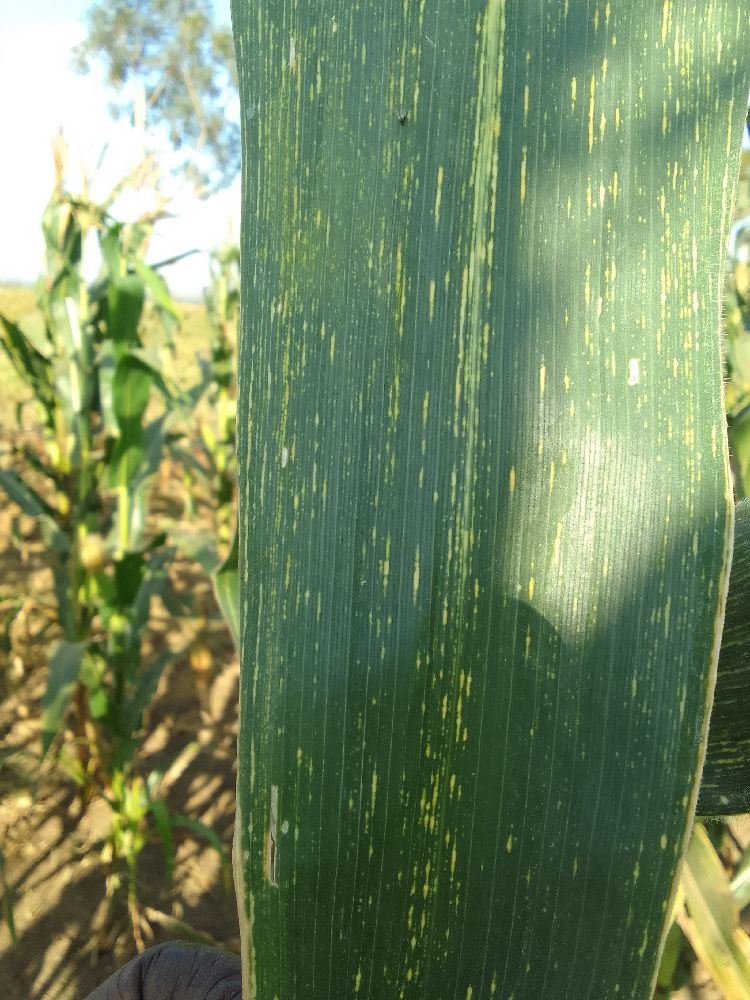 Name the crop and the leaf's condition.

maize, maize streak virus
